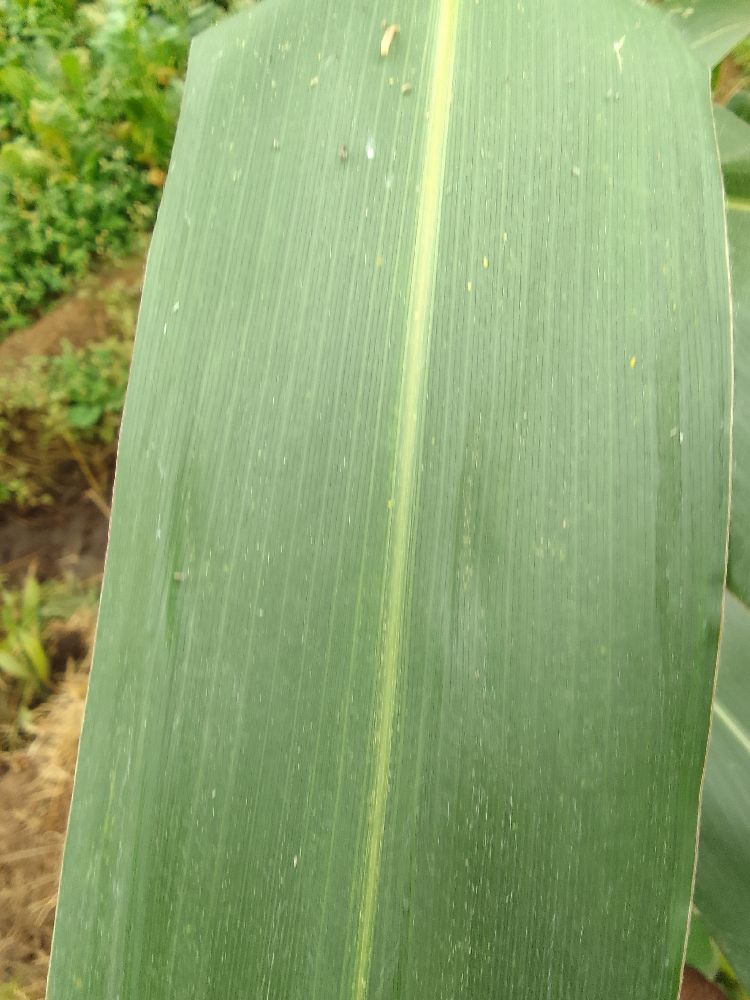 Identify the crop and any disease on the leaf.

maize, healthy
